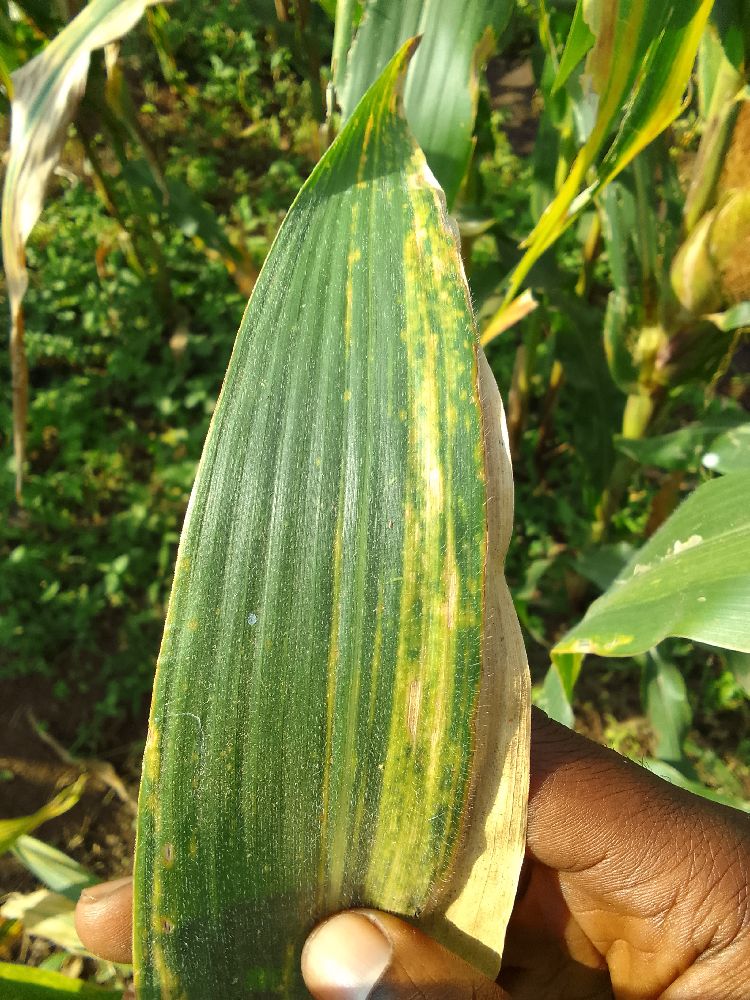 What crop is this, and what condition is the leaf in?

maize, maize lethal necrosis
